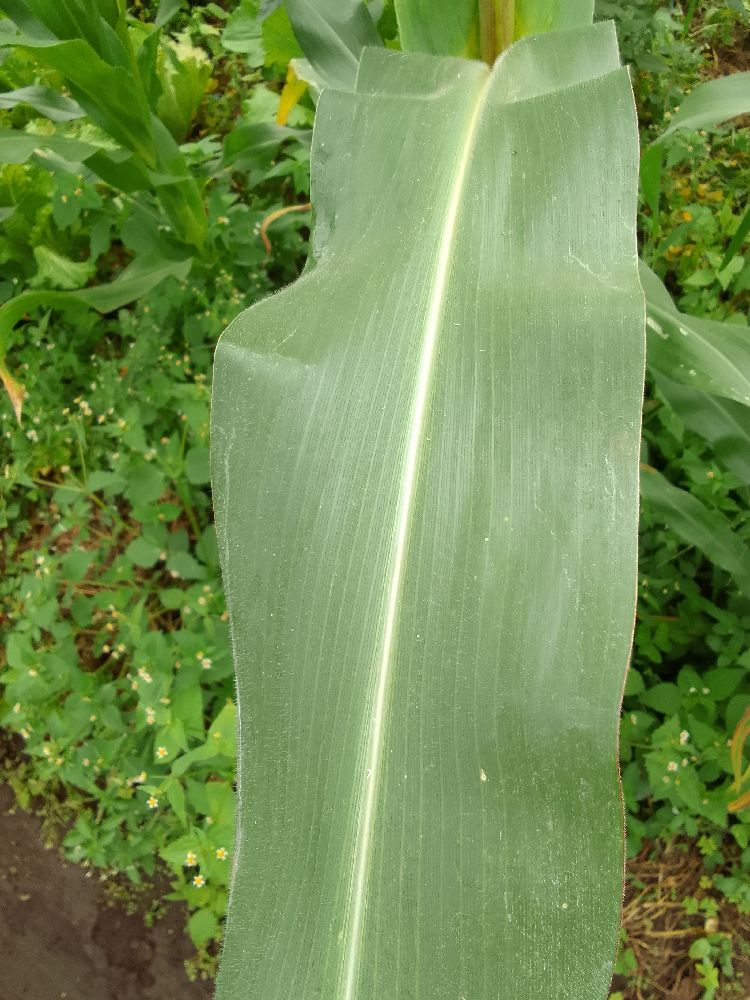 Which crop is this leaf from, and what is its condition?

maize, healthy
